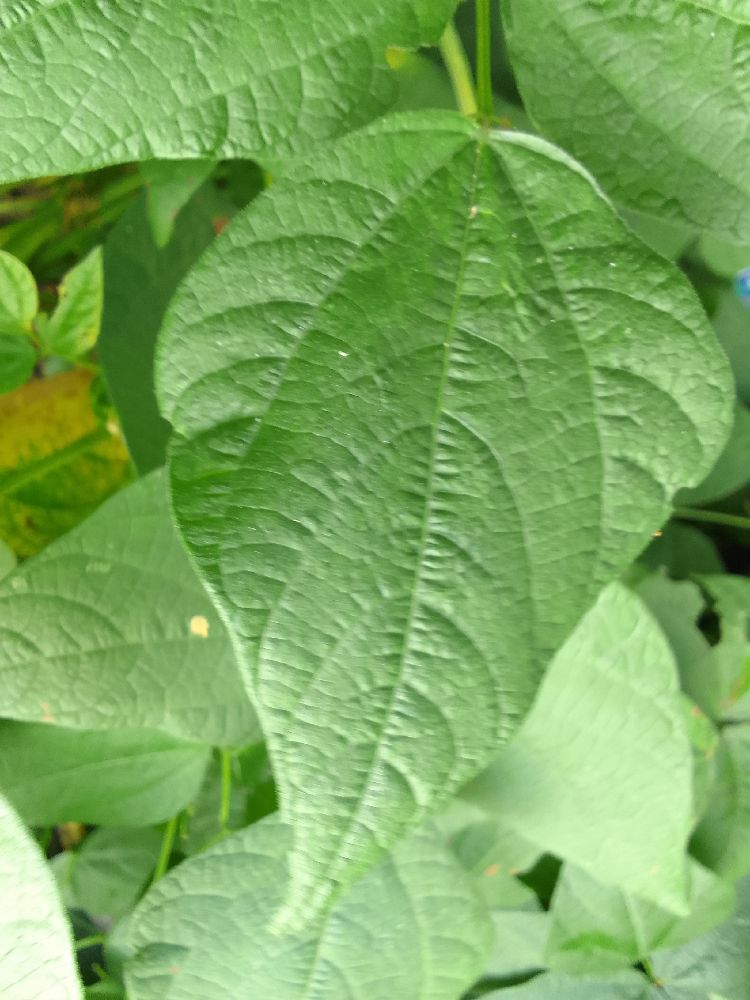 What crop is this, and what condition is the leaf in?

common bean, healthy
